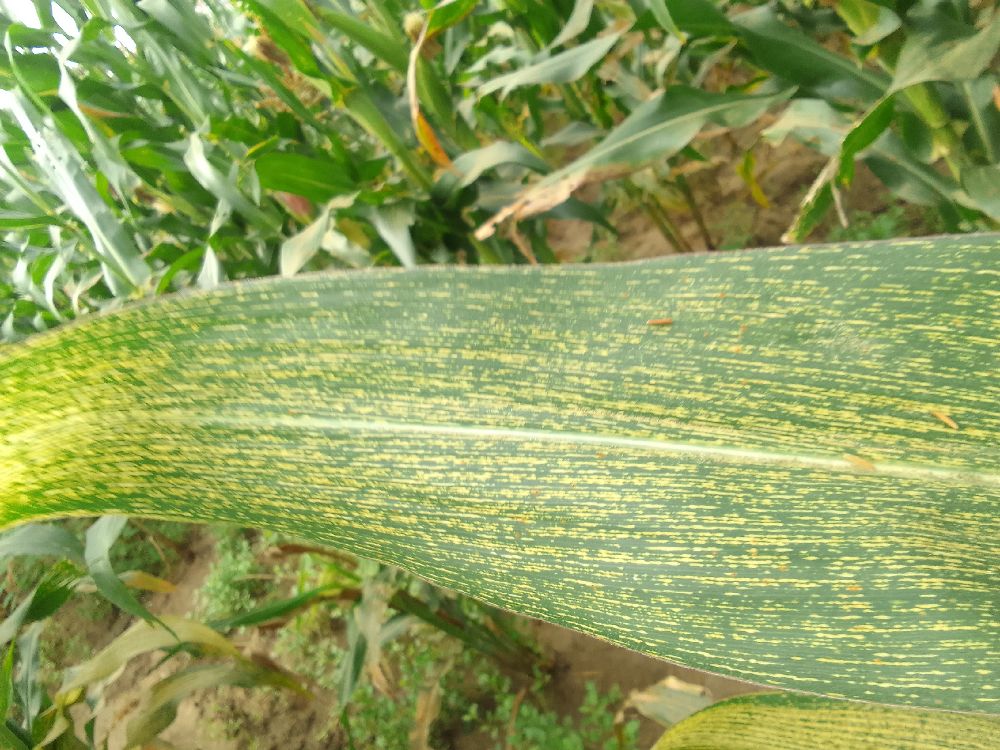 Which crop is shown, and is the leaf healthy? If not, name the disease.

maize, maize streak virus
